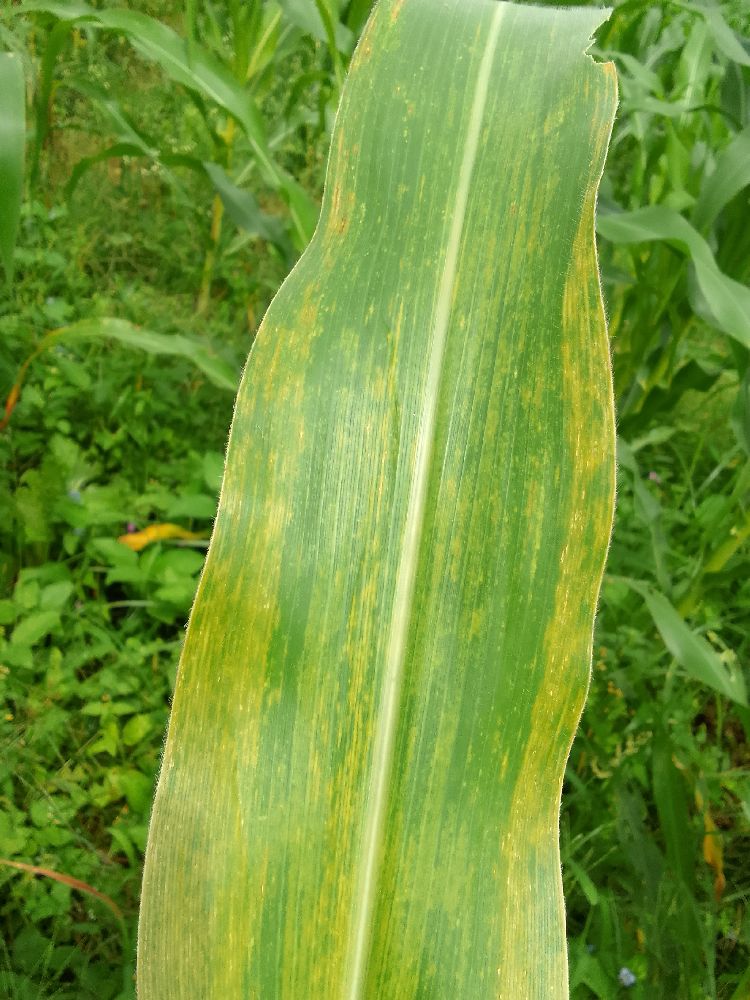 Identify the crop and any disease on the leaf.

maize, maize lethal necrosis
